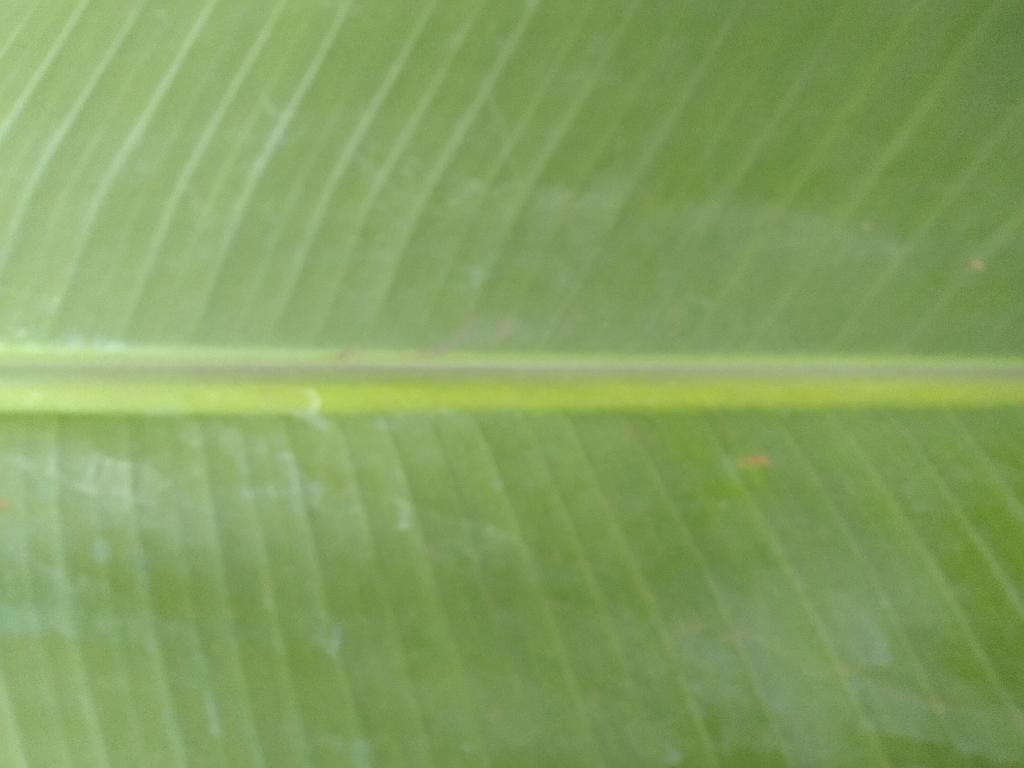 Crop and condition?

banana, healthy
